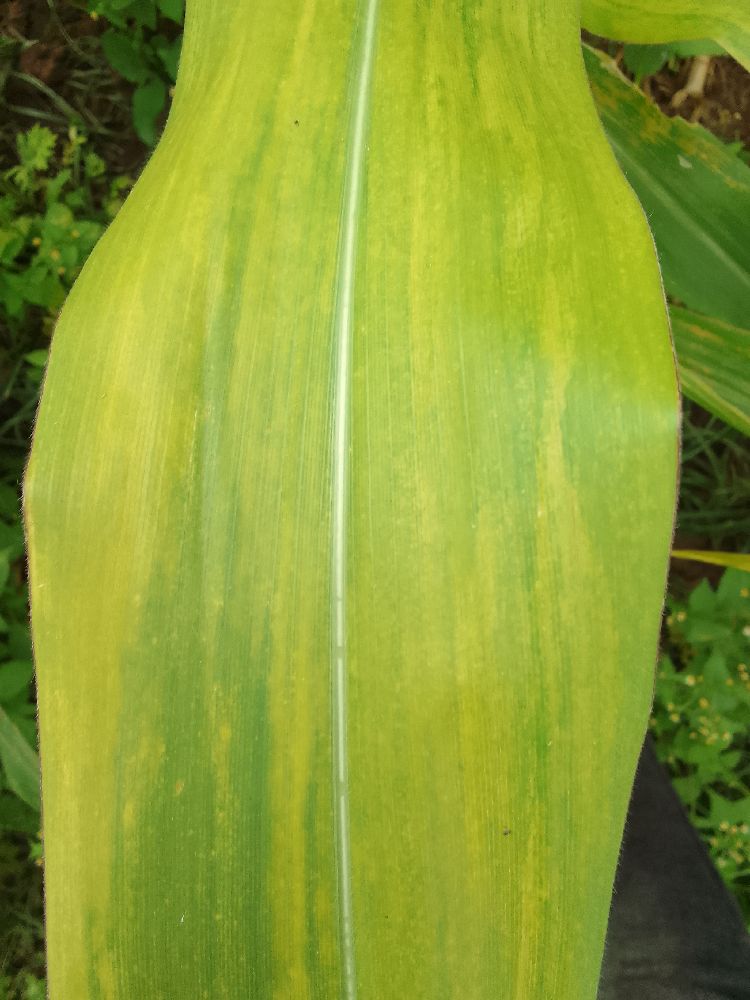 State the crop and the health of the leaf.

maize, maize lethal necrosis
